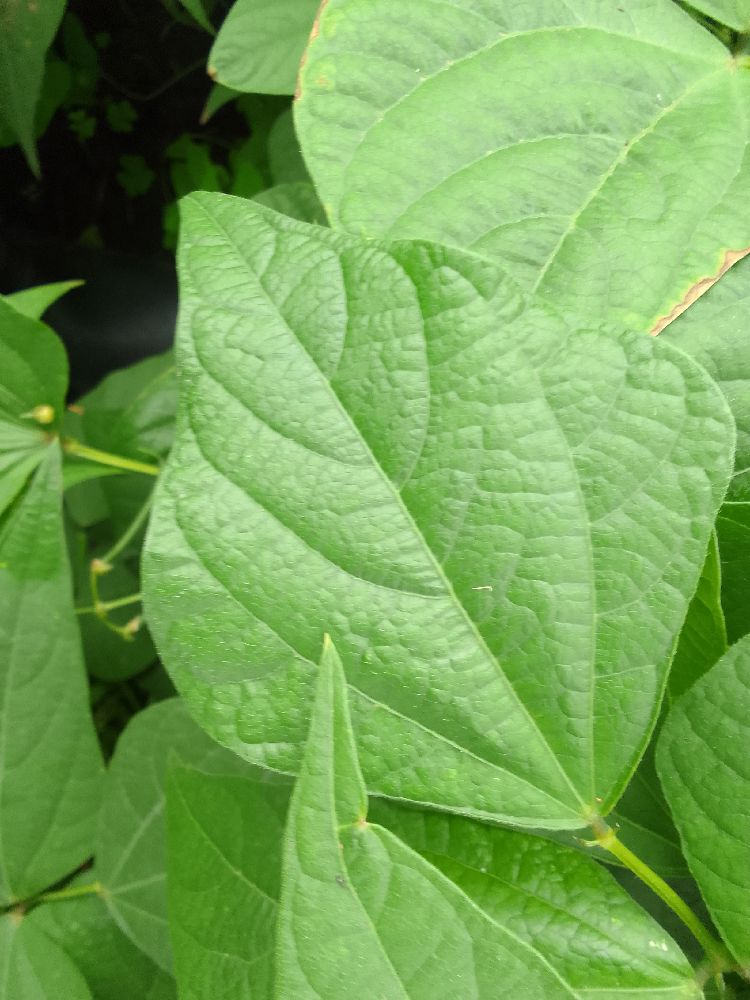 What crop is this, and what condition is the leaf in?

common bean, healthy
